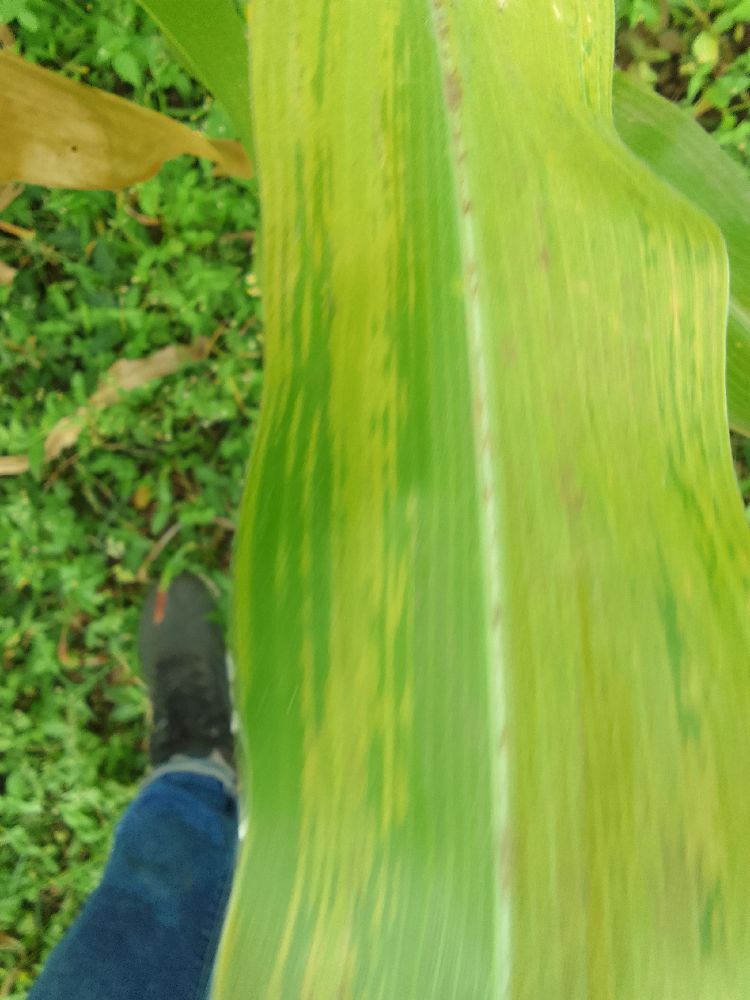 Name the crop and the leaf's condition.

maize, maize lethal necrosis
